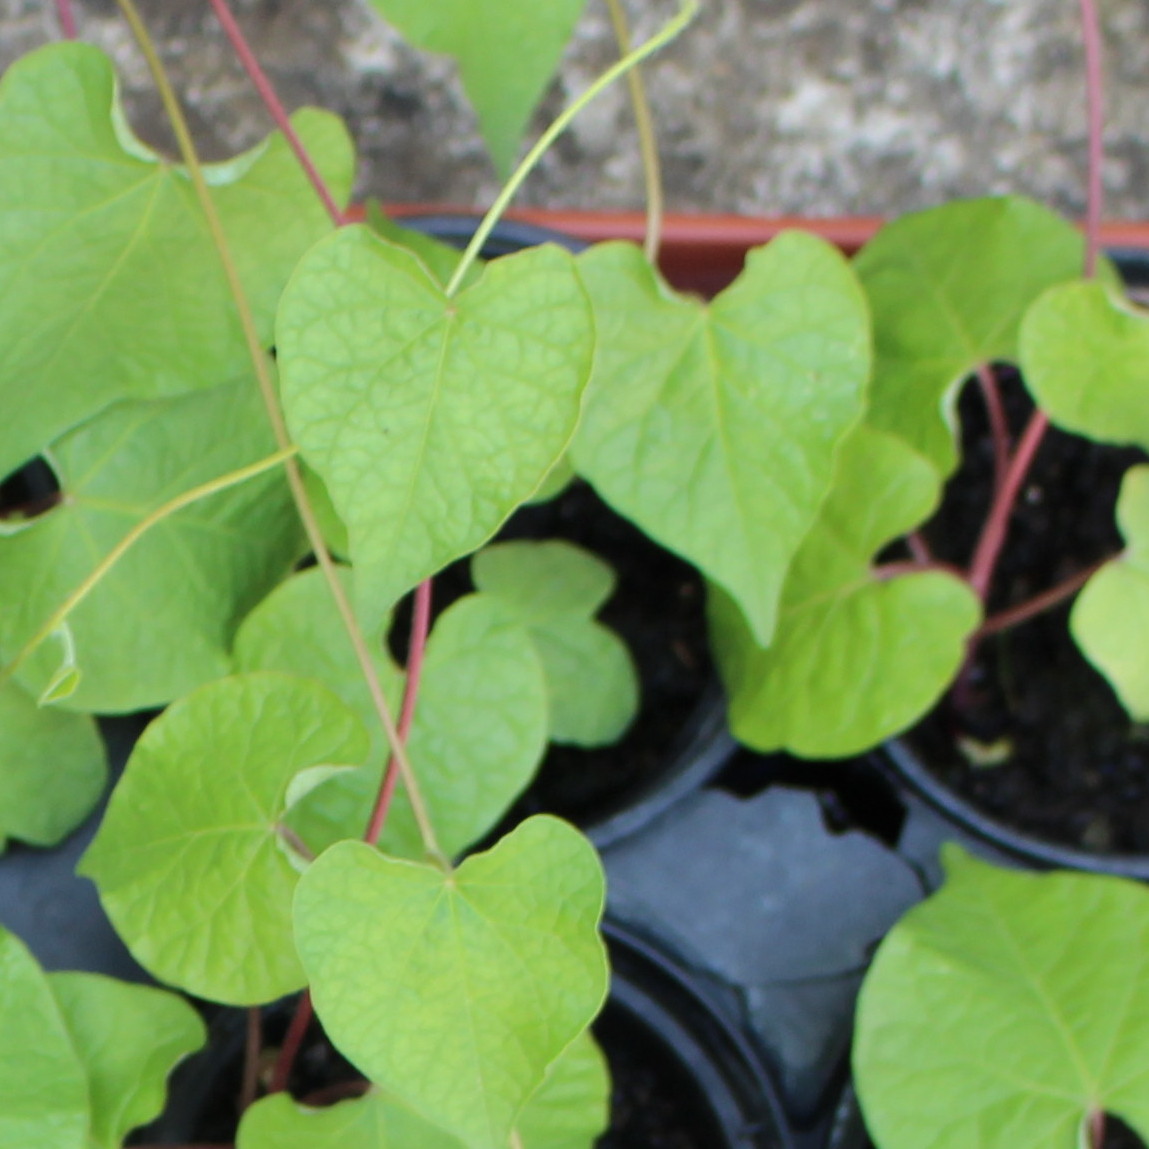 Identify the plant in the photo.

Convolvulus arvensis
